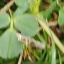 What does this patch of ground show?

unstructured weed
